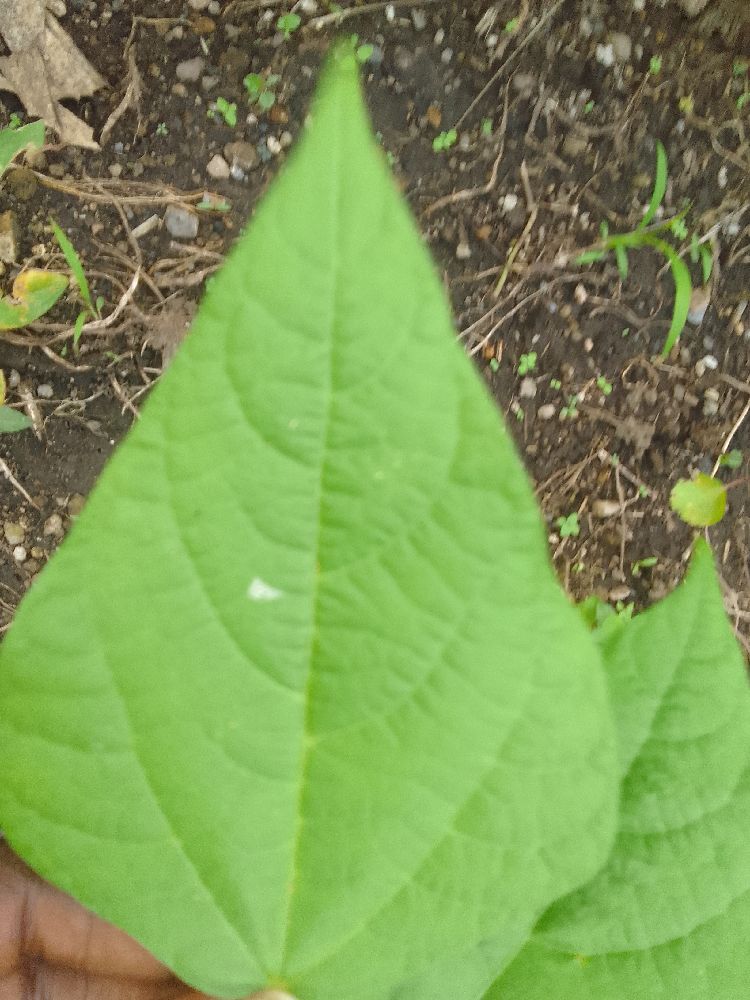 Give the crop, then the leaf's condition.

common bean, healthy
